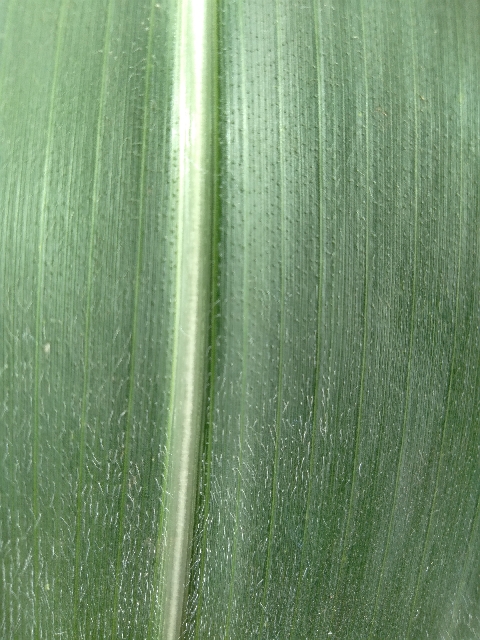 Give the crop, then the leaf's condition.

maize, healthy
